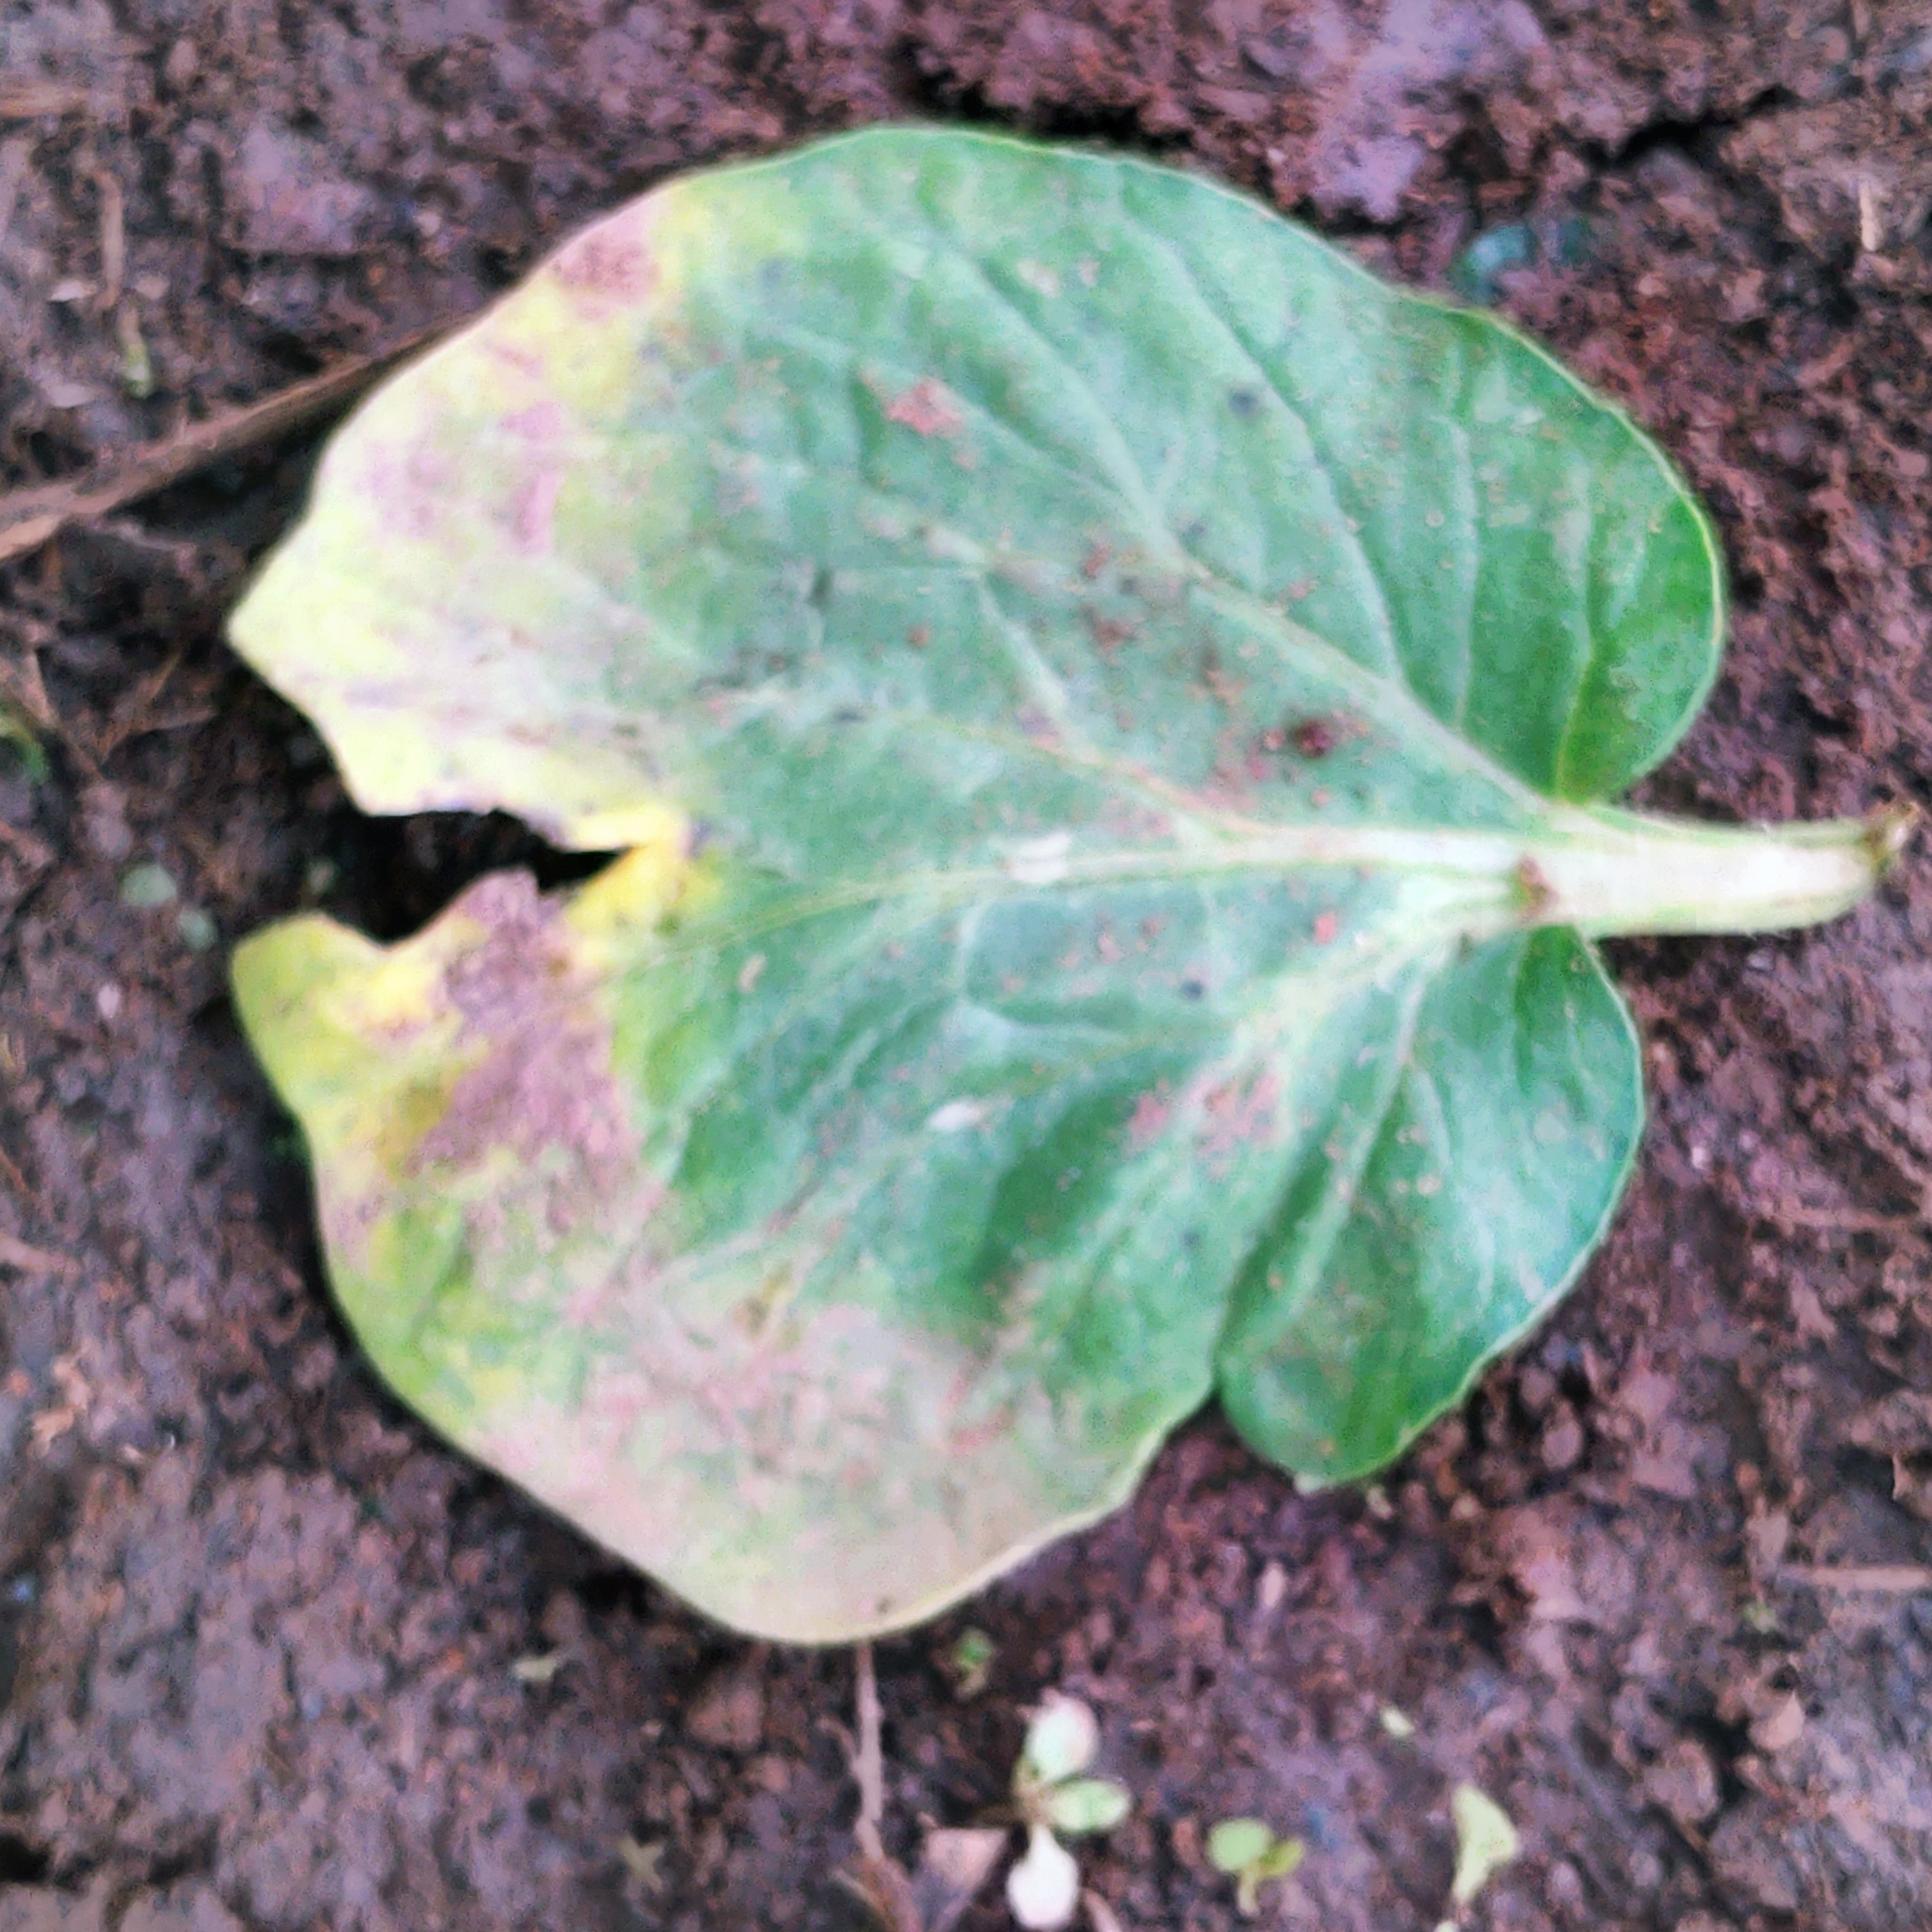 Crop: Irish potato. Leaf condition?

late blight
